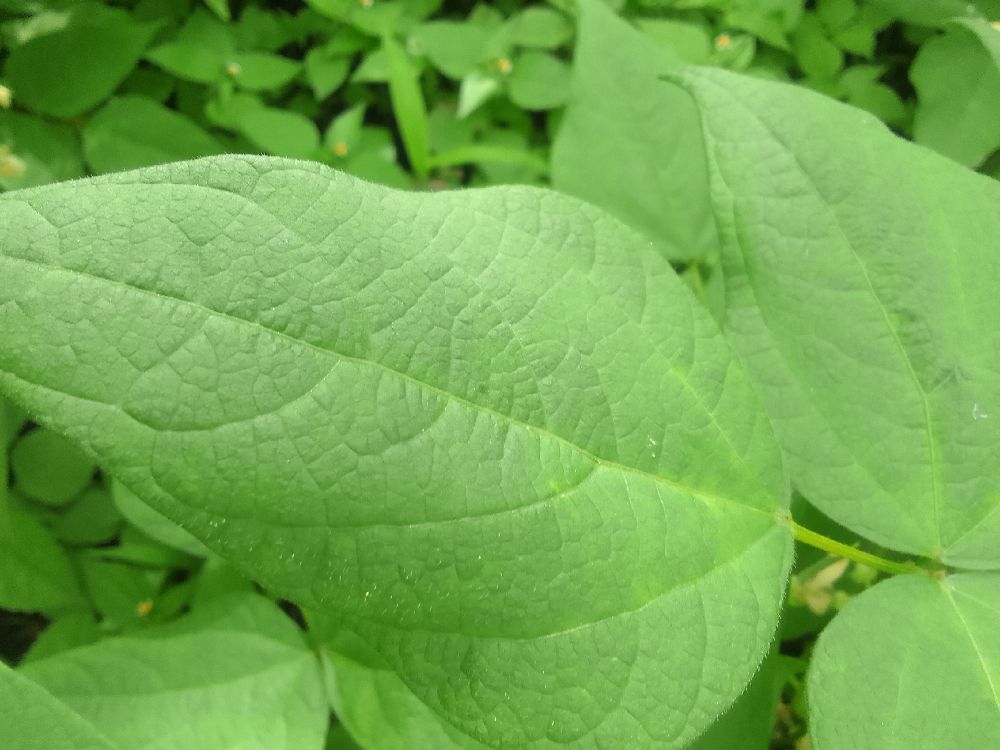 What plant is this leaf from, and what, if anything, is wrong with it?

common bean, healthy
